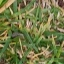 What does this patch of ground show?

grass
